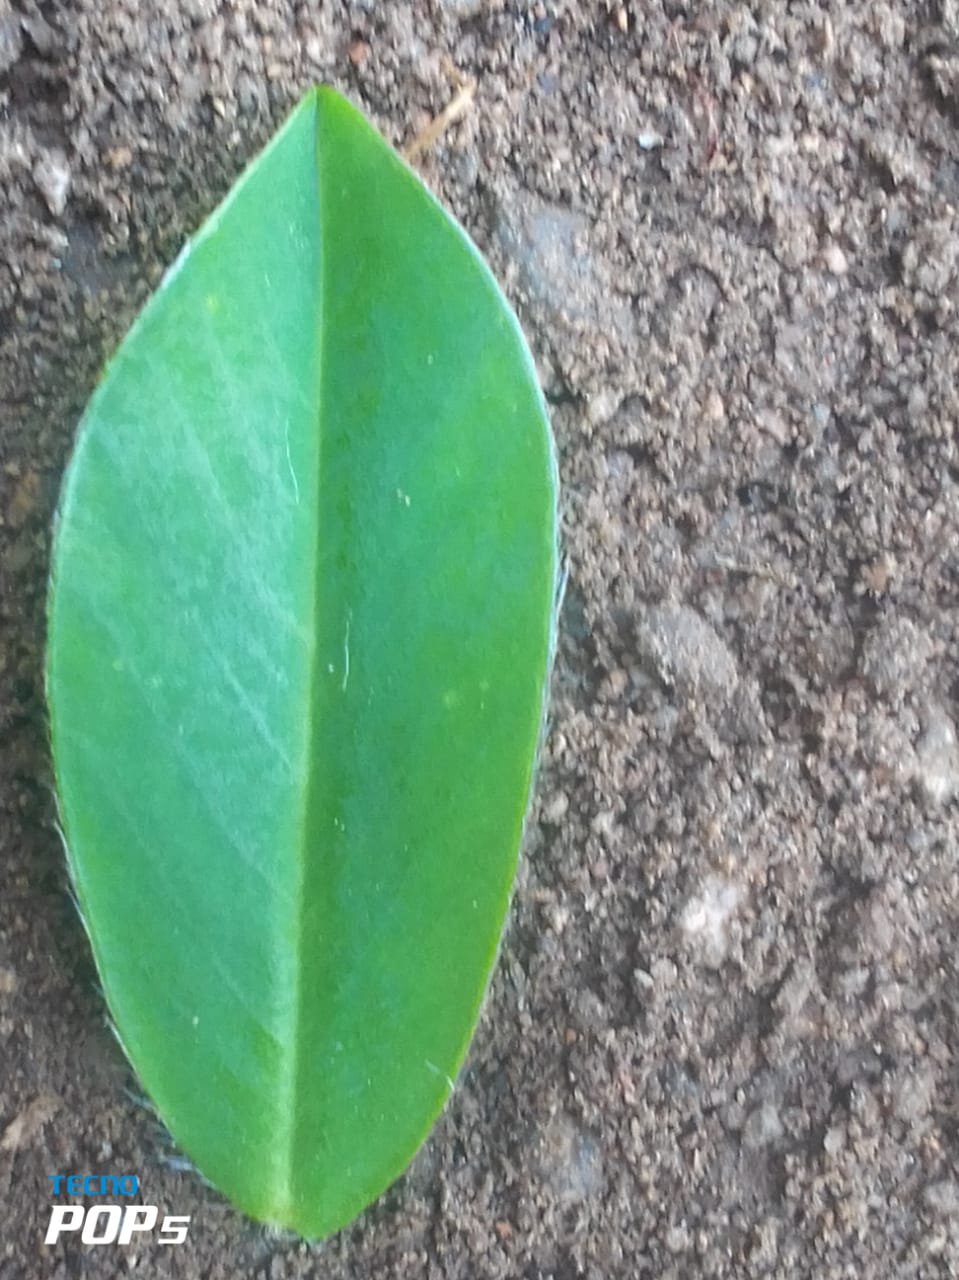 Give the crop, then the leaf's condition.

peanut, healthy leaves
